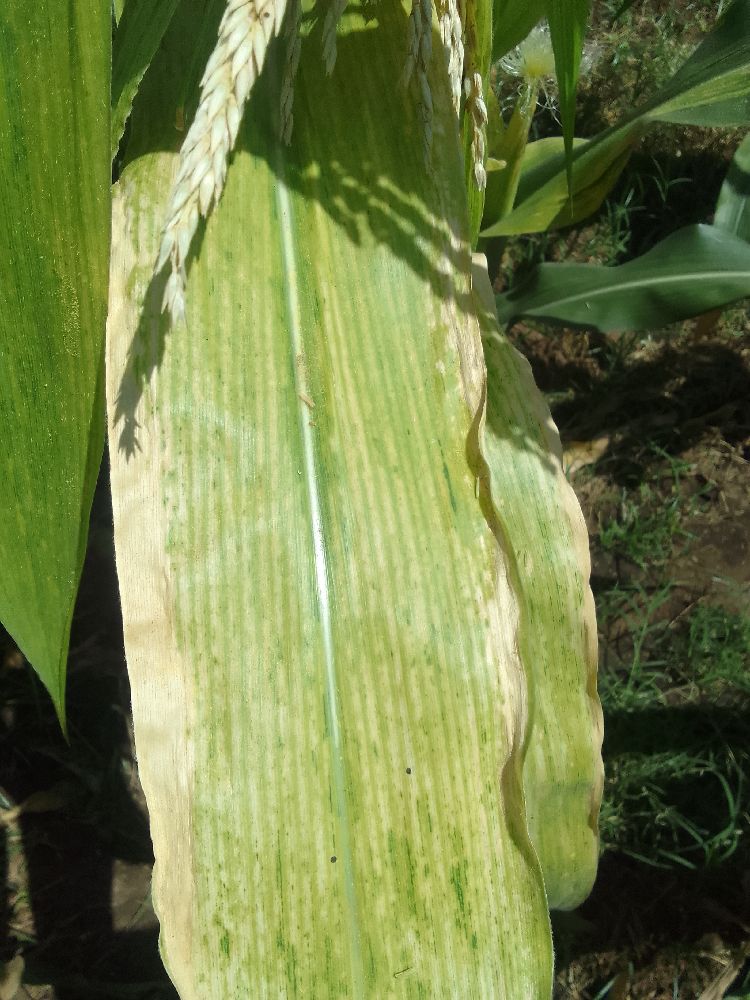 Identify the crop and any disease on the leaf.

maize, maize lethal necrosis
